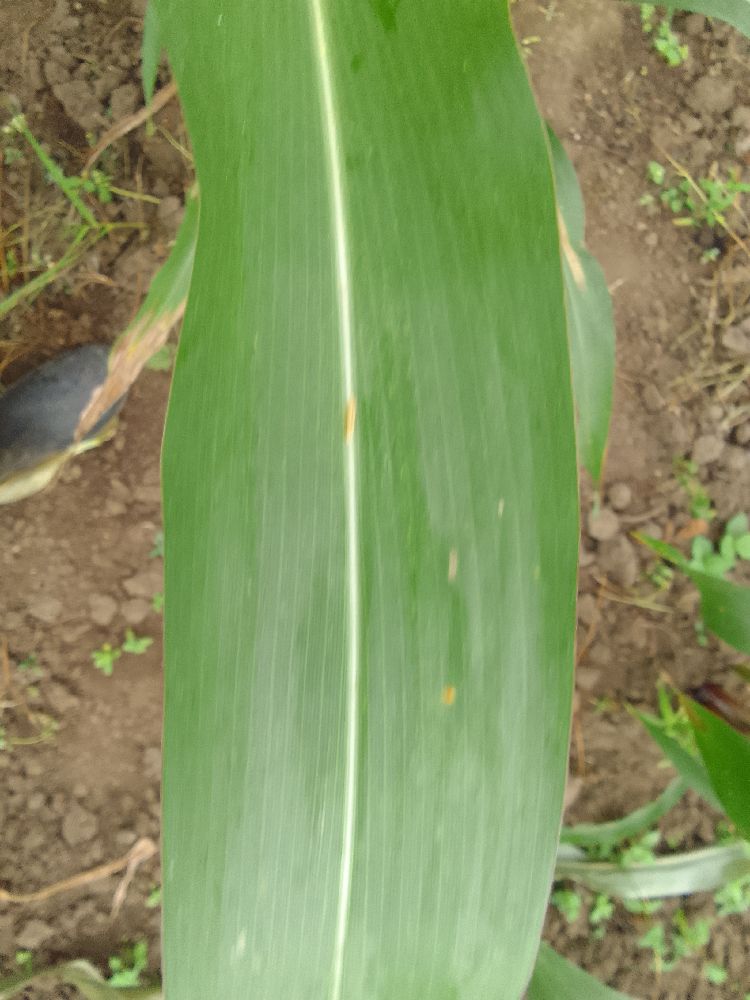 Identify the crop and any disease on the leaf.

maize, healthy
